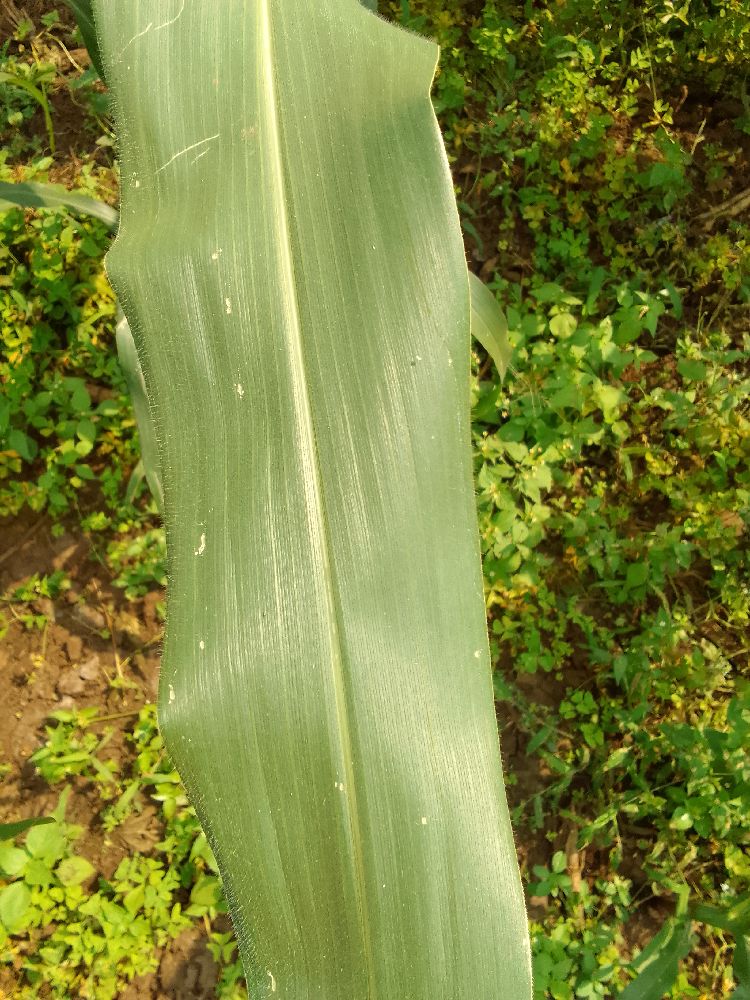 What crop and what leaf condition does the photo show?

maize, healthy
